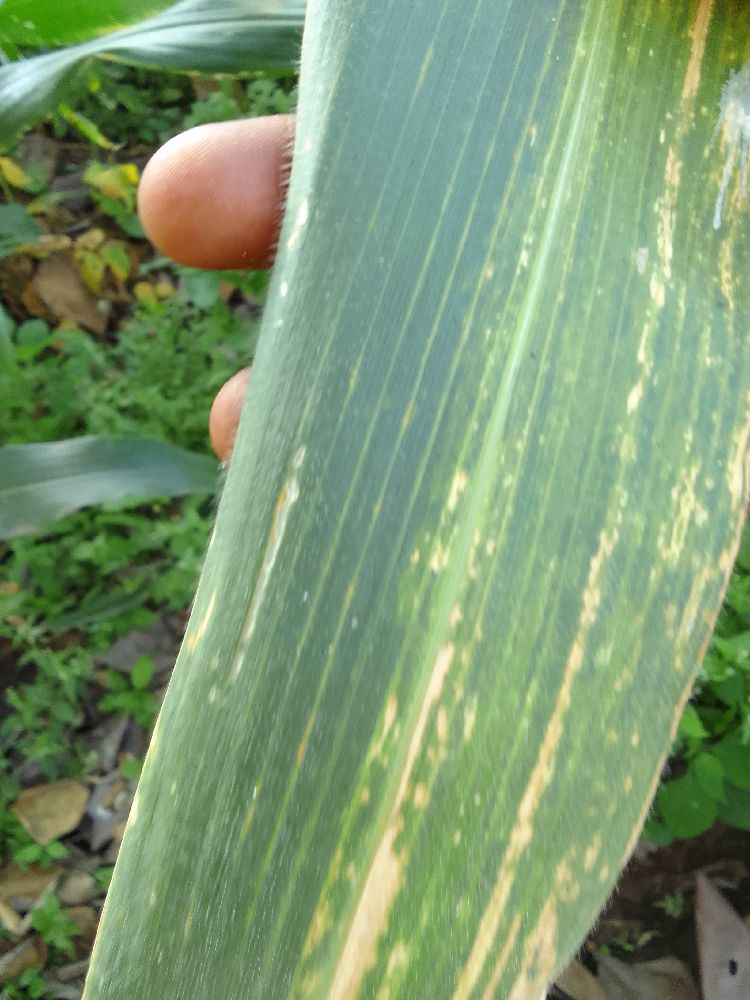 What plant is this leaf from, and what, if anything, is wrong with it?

maize, maize lethal necrosis
